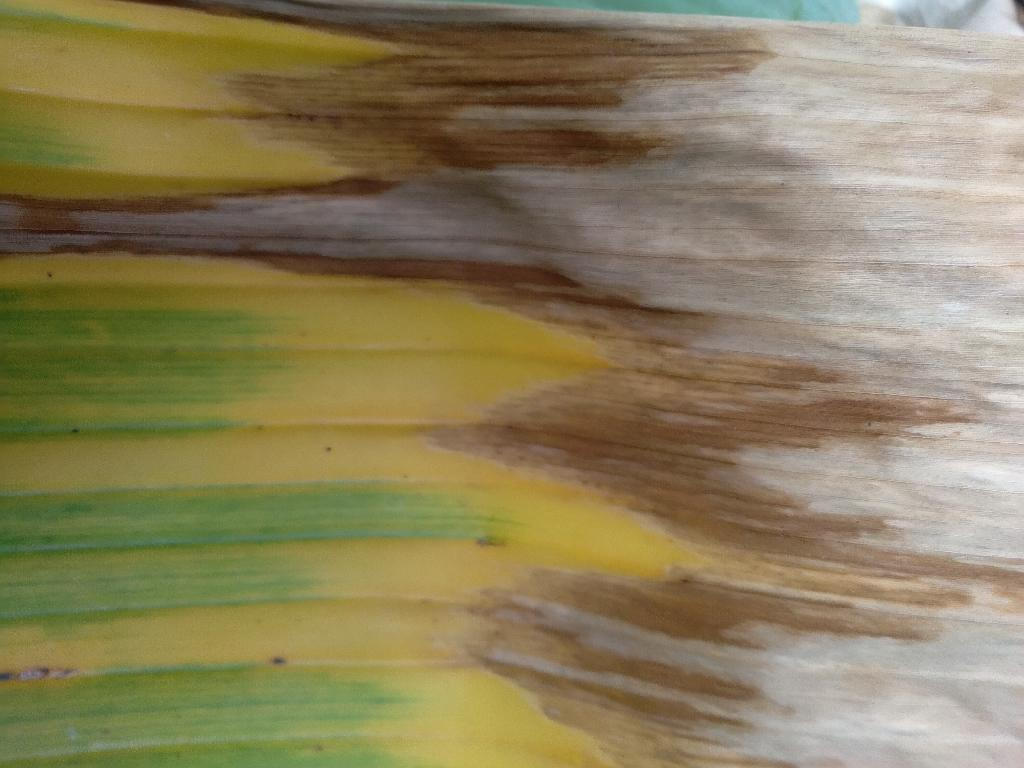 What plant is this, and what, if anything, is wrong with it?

banana, fusarium wilt race 1
